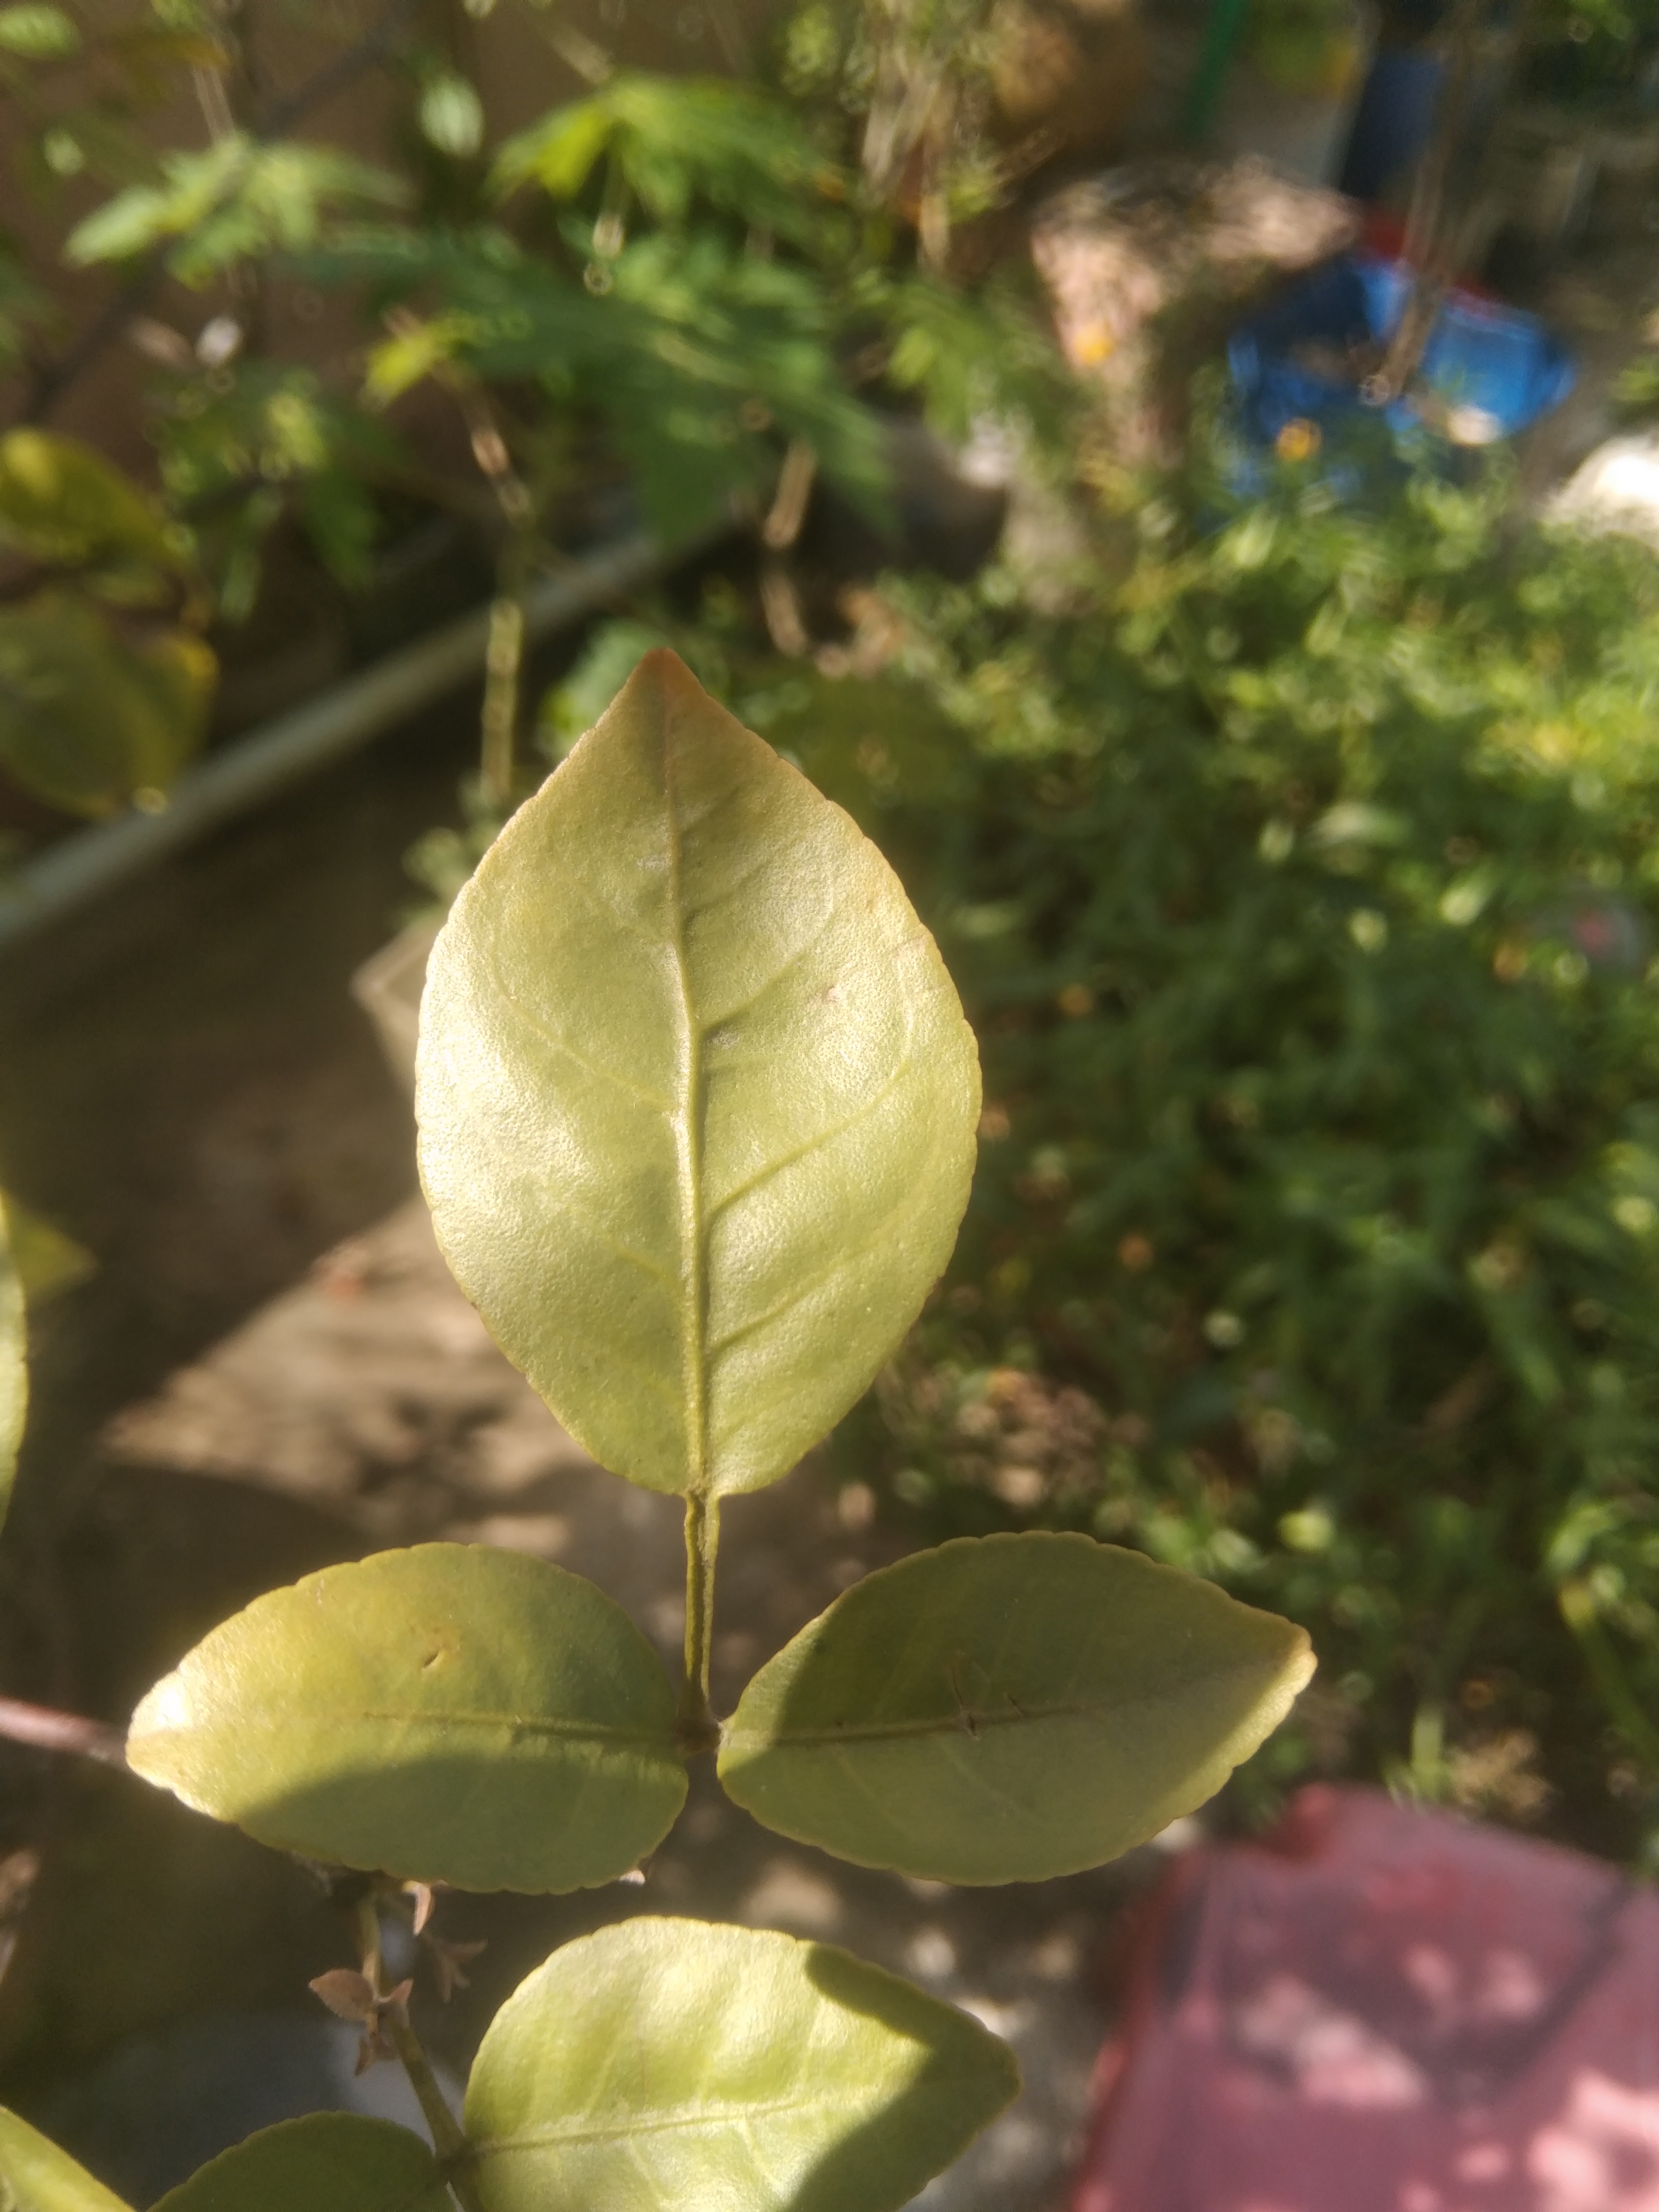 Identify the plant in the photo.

wood apple
